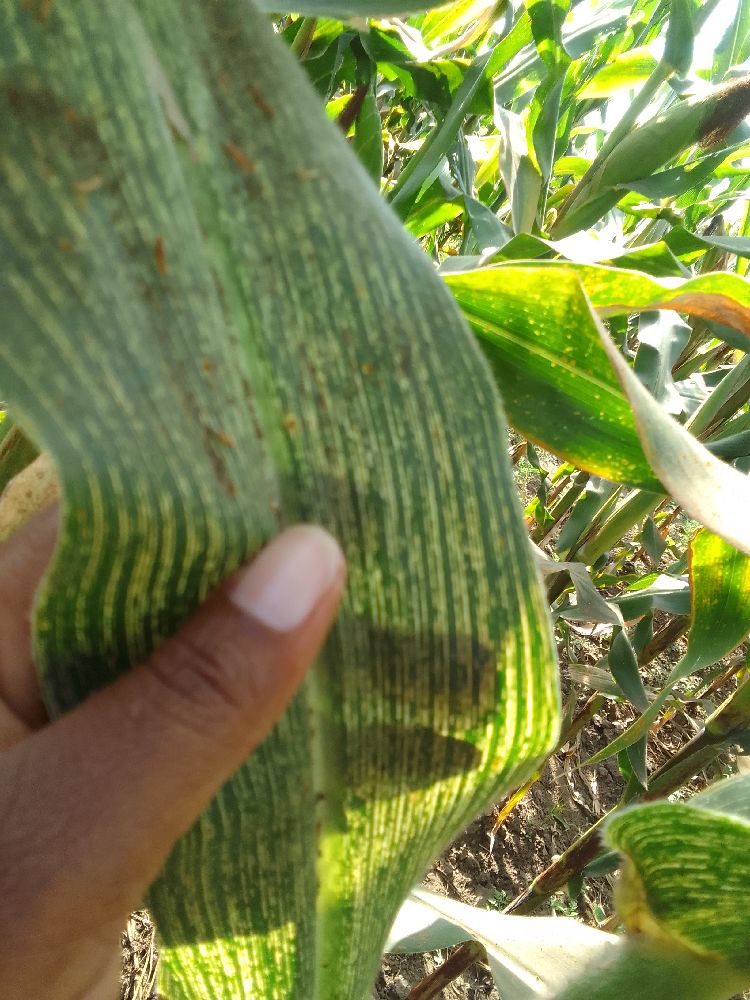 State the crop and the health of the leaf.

maize, maize streak virus
